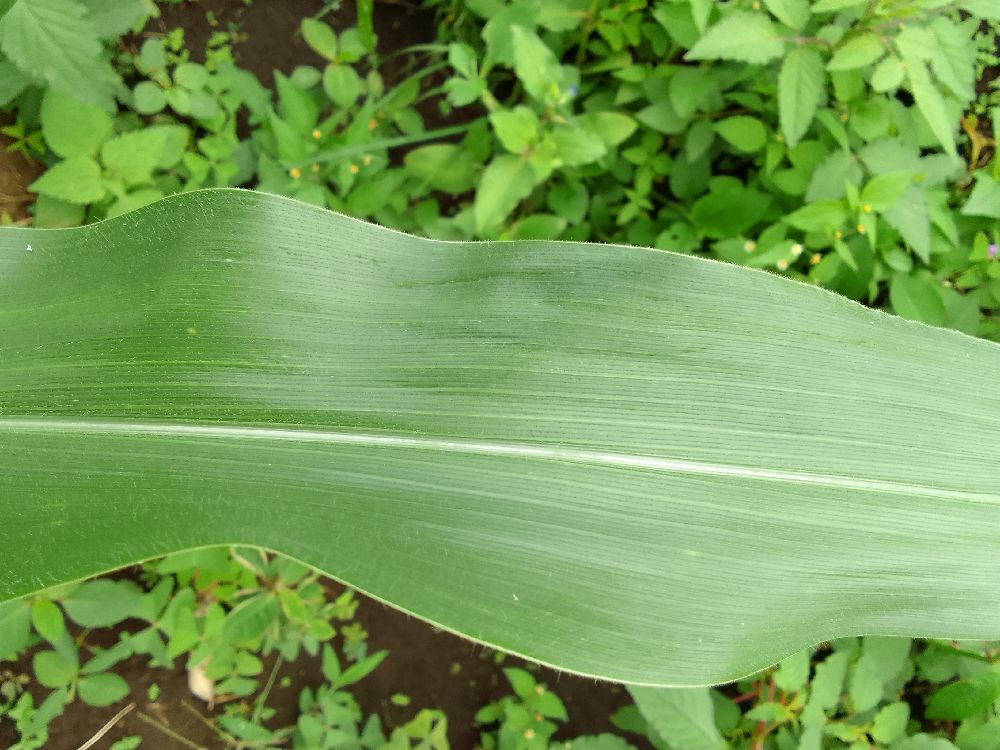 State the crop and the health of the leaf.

maize, healthy
